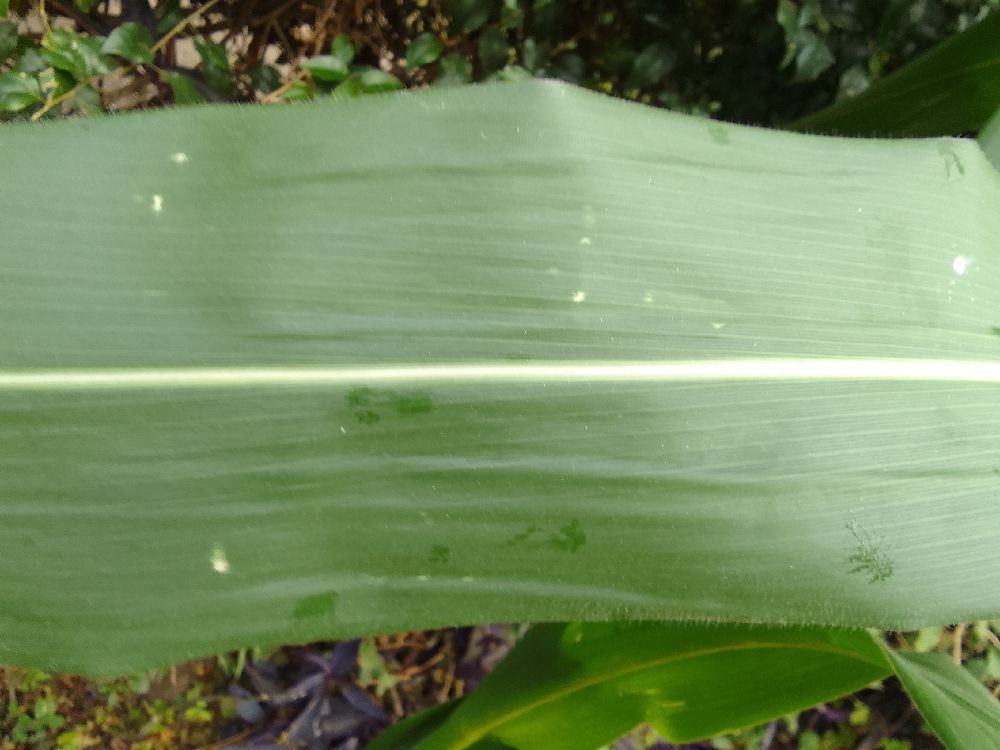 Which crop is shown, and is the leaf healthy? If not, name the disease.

maize, healthy
